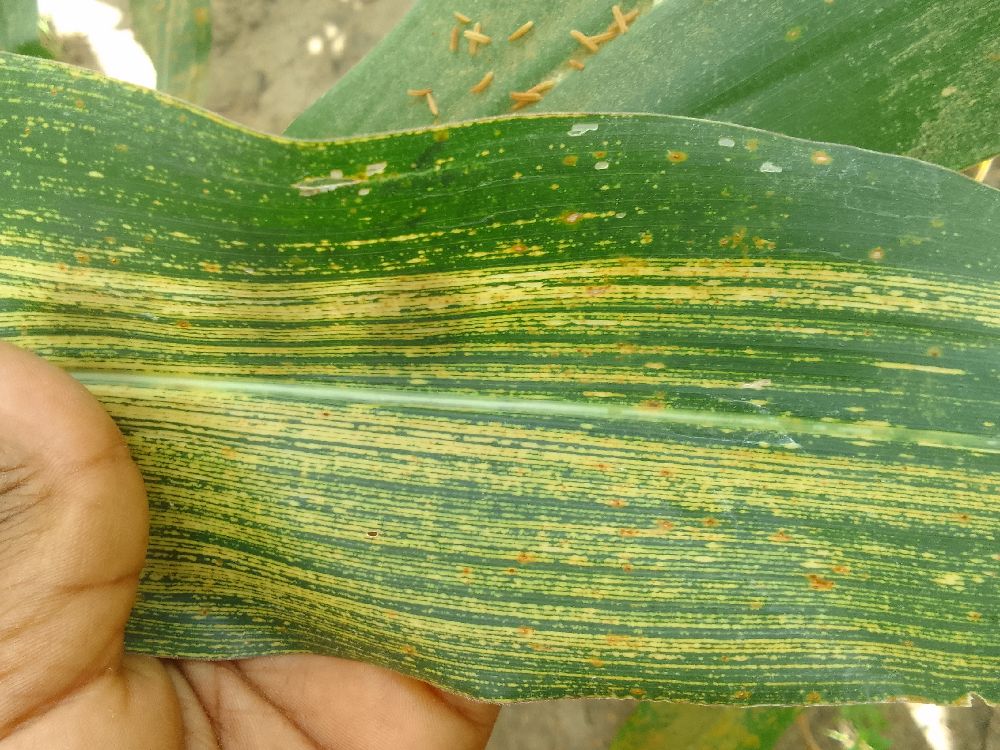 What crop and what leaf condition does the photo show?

maize, maize streak virus
